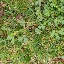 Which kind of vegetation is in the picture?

unstructured weed
